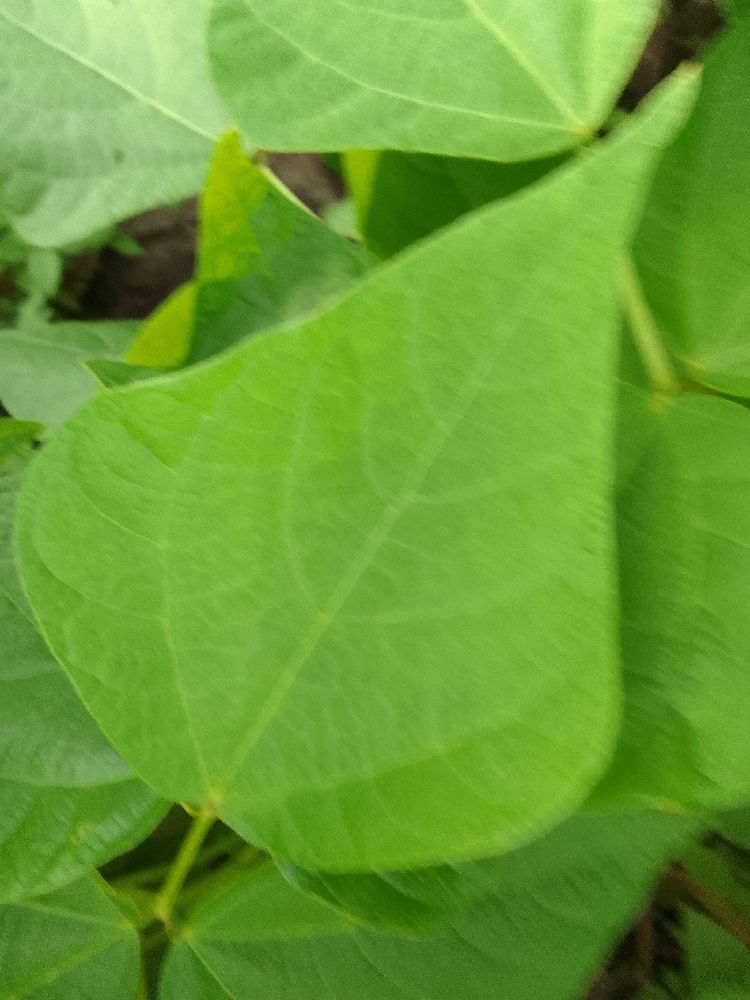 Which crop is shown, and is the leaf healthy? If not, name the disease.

common bean, healthy
